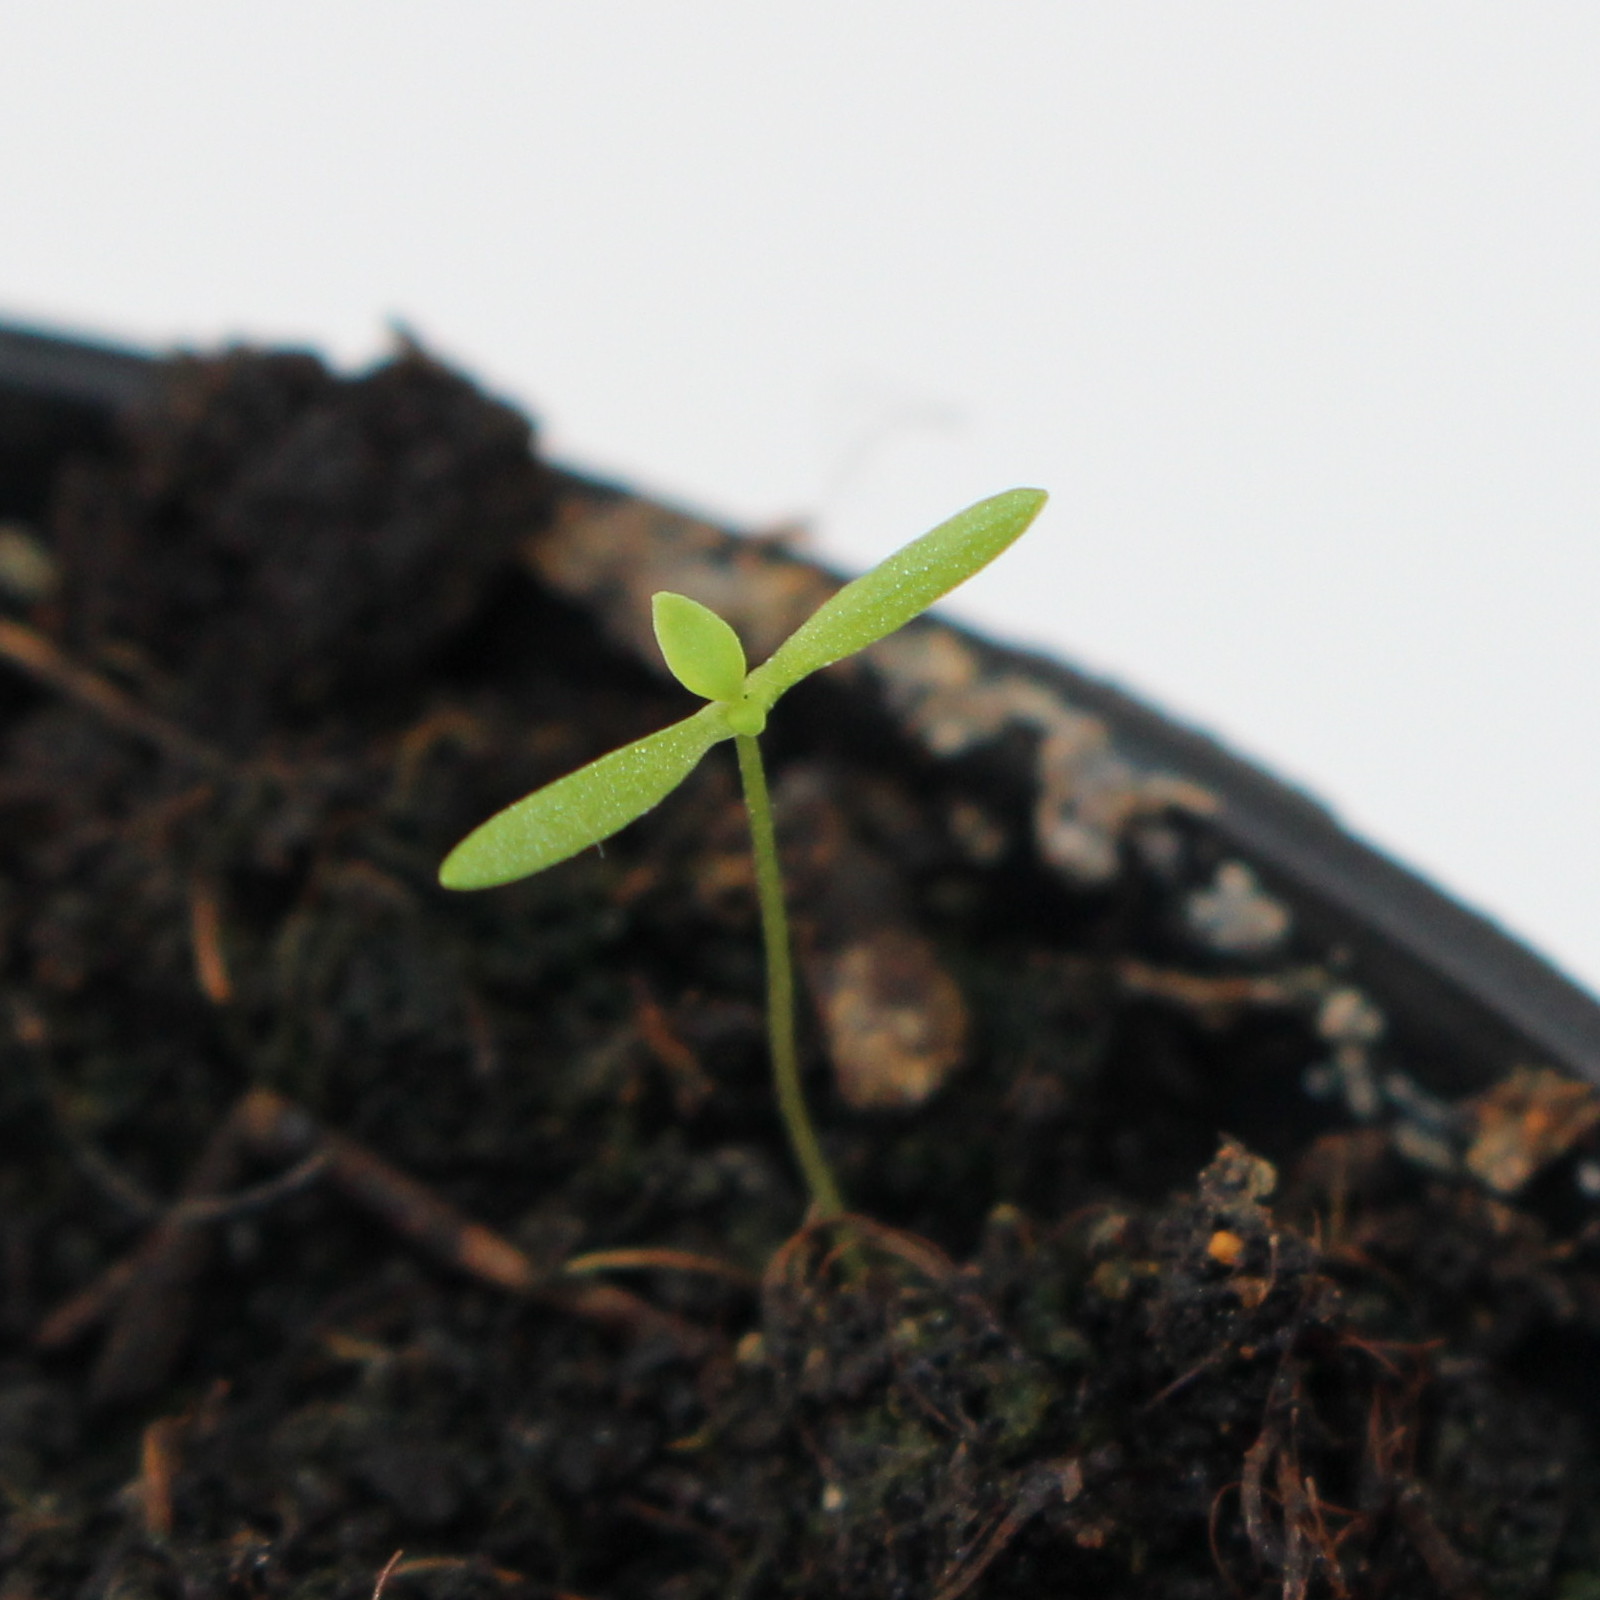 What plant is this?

Papaver rhoeas
